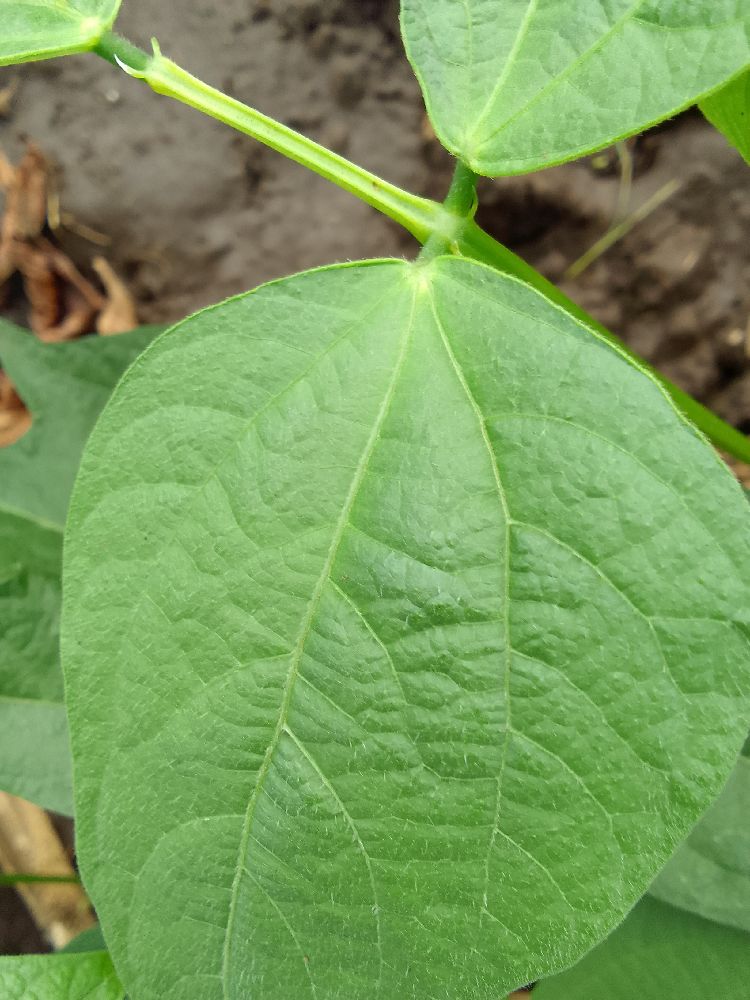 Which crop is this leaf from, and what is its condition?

common bean, healthy
